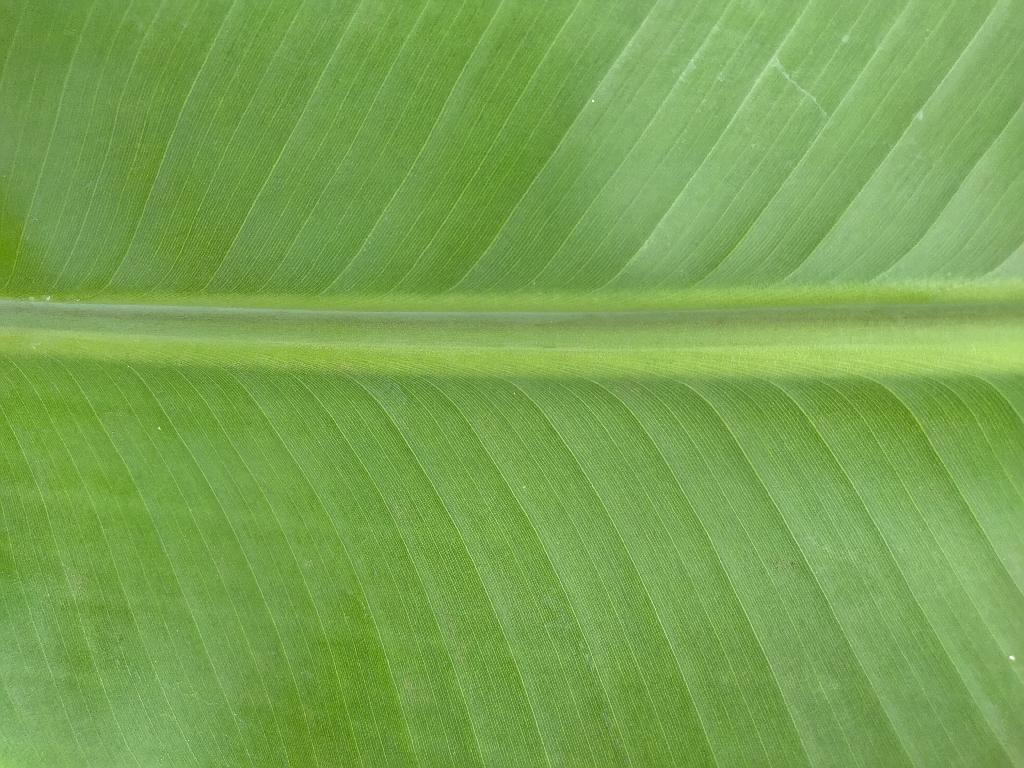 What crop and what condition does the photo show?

banana, healthy
